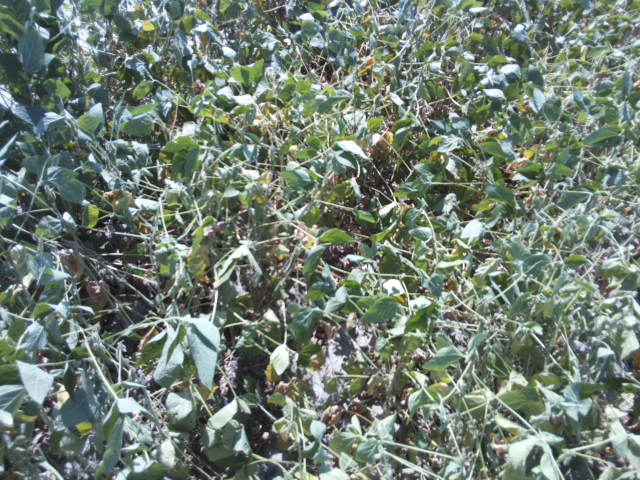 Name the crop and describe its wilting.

soybean, moderate turgor loss in upper canopy
